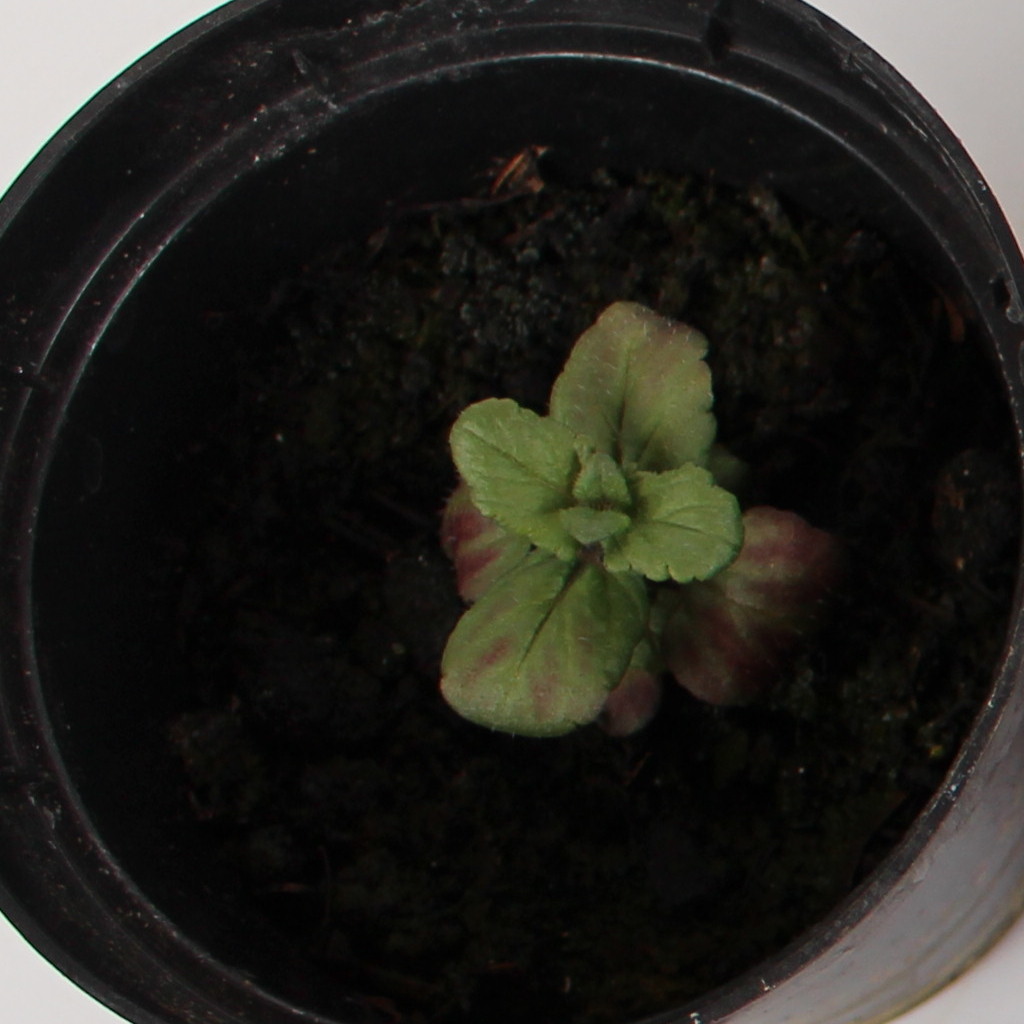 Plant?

Veronica persica
